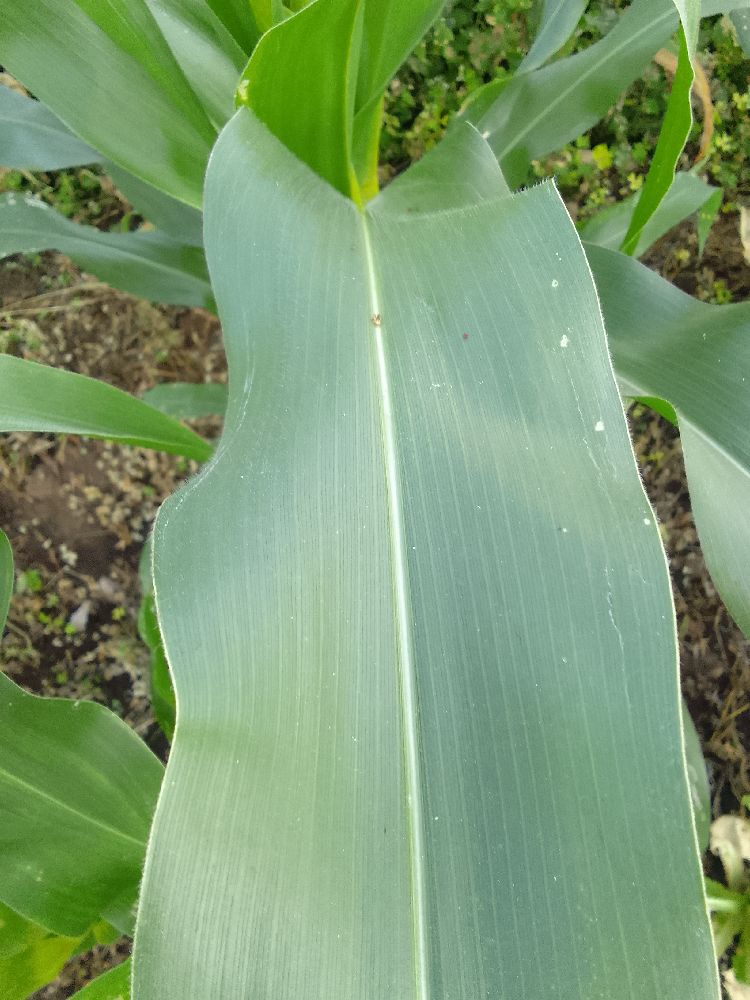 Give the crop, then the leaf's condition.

maize, healthy
